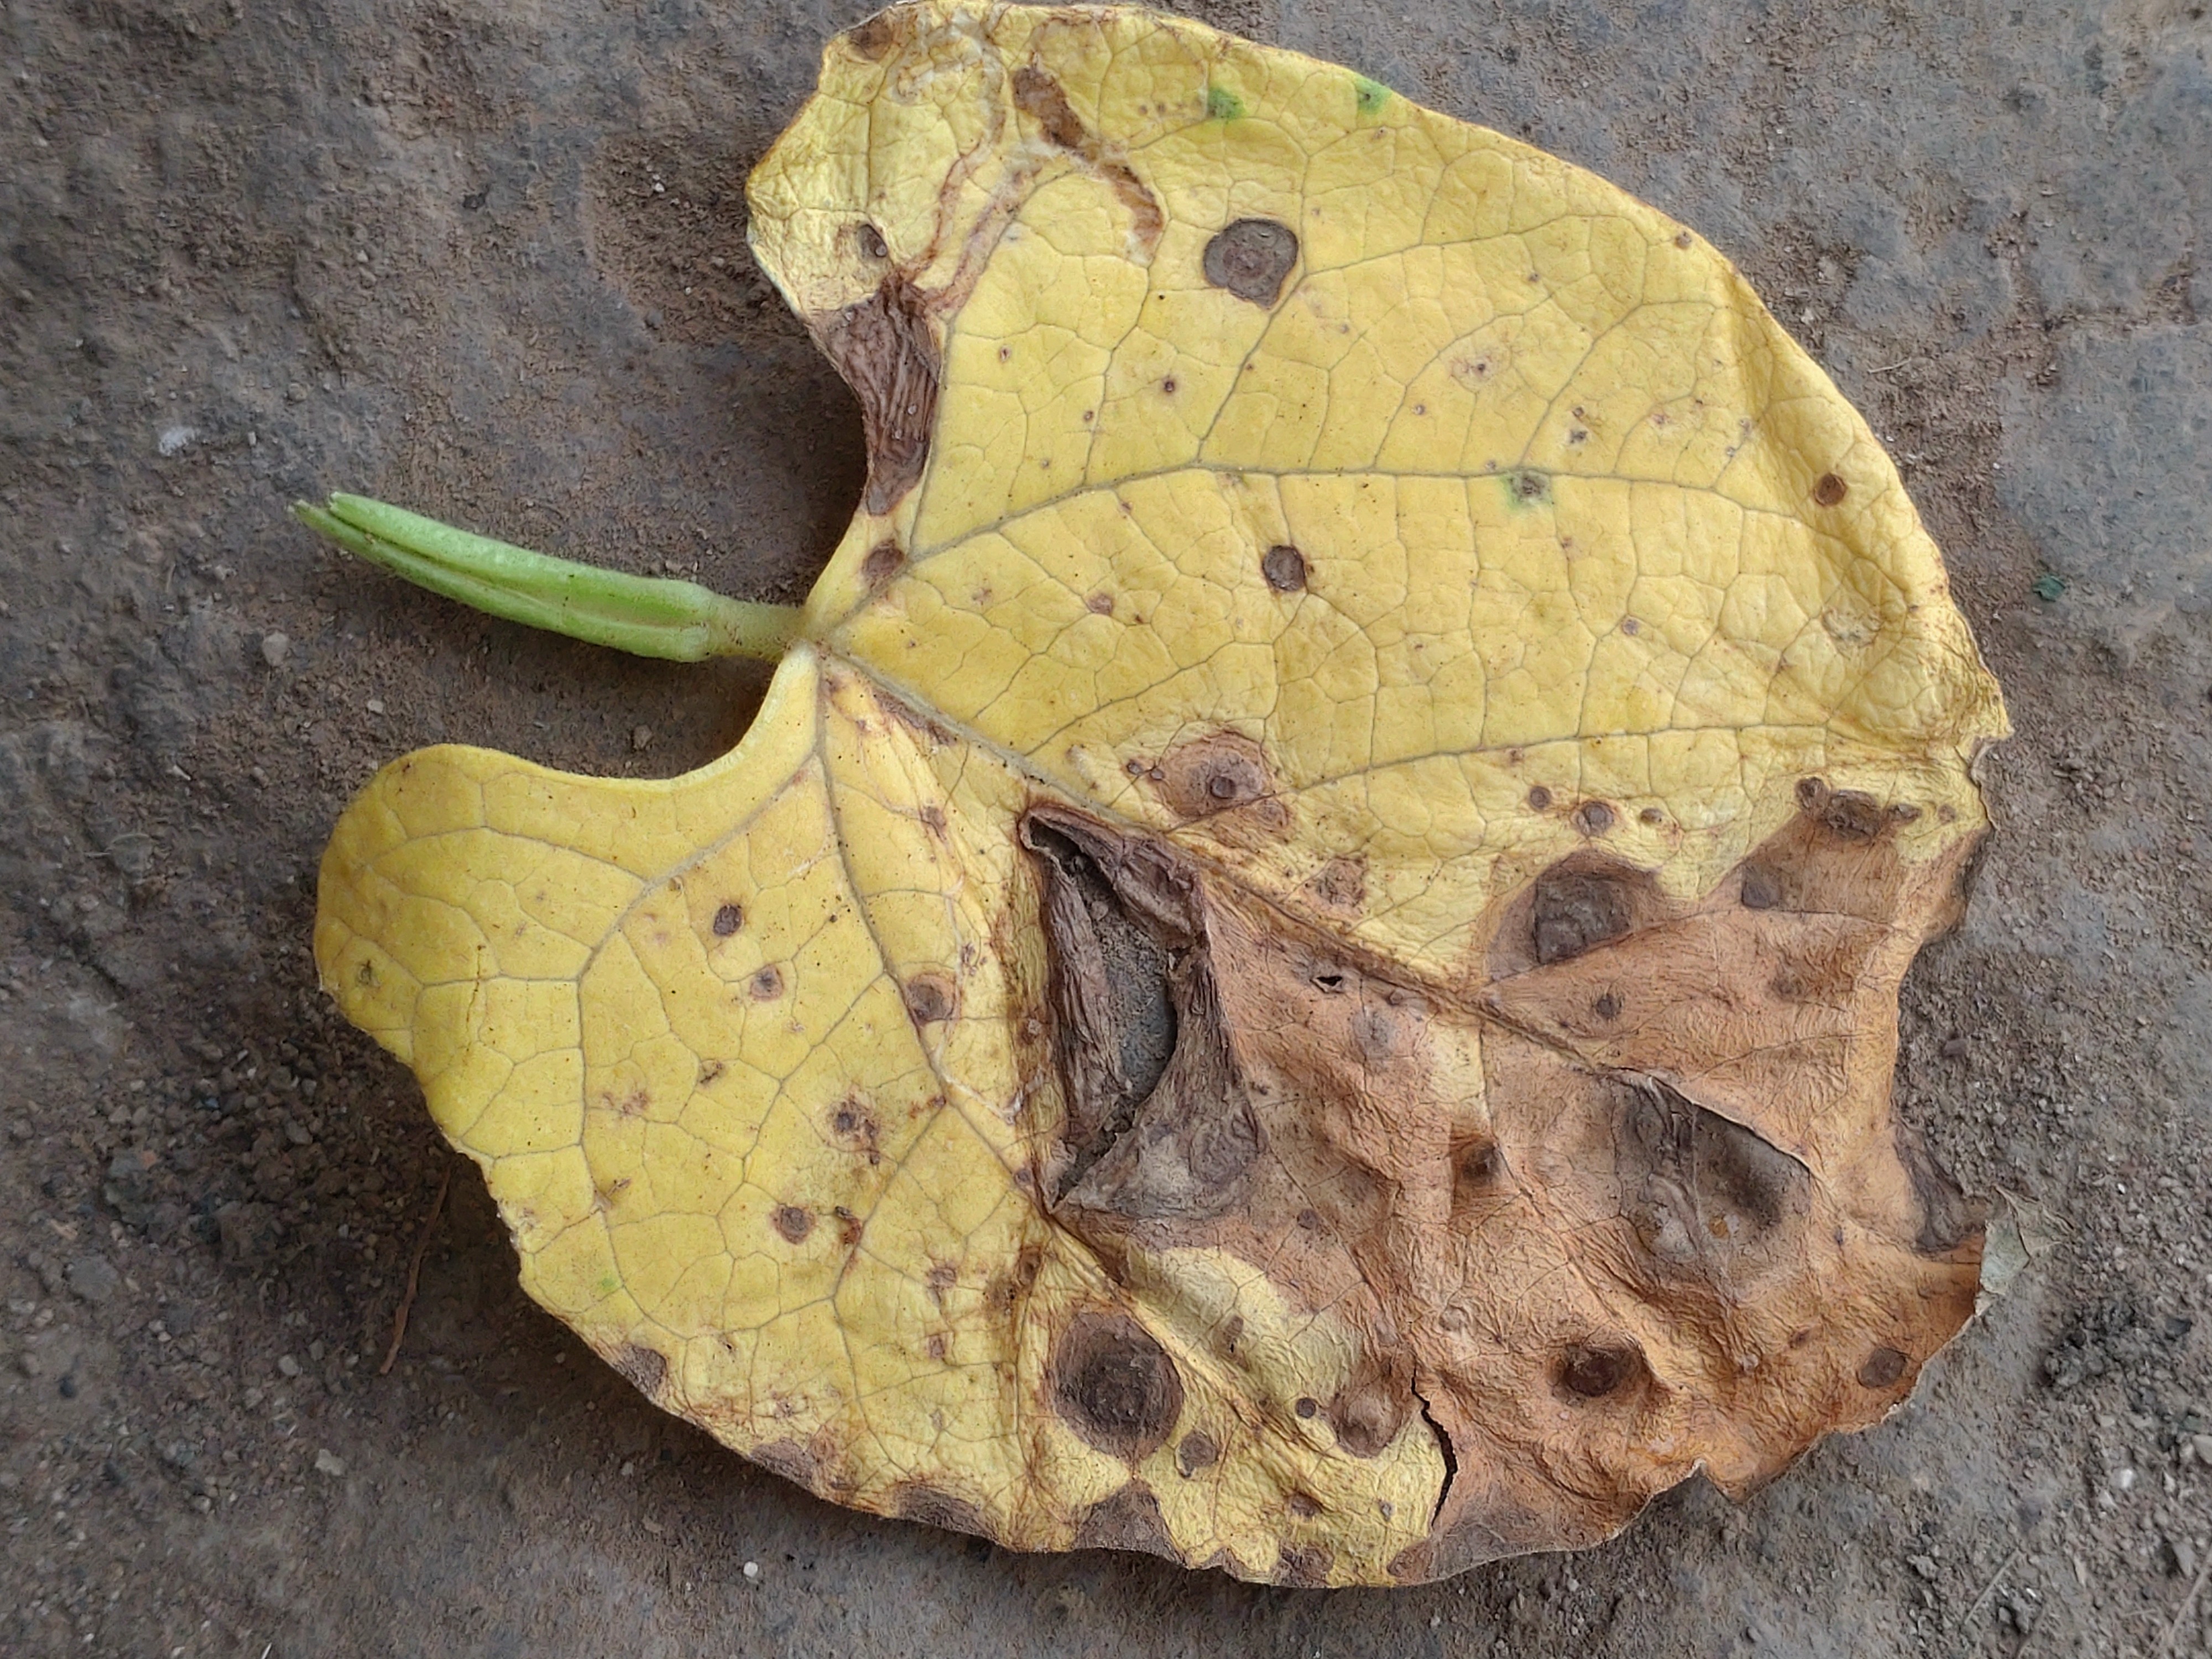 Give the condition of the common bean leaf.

anthracnose
